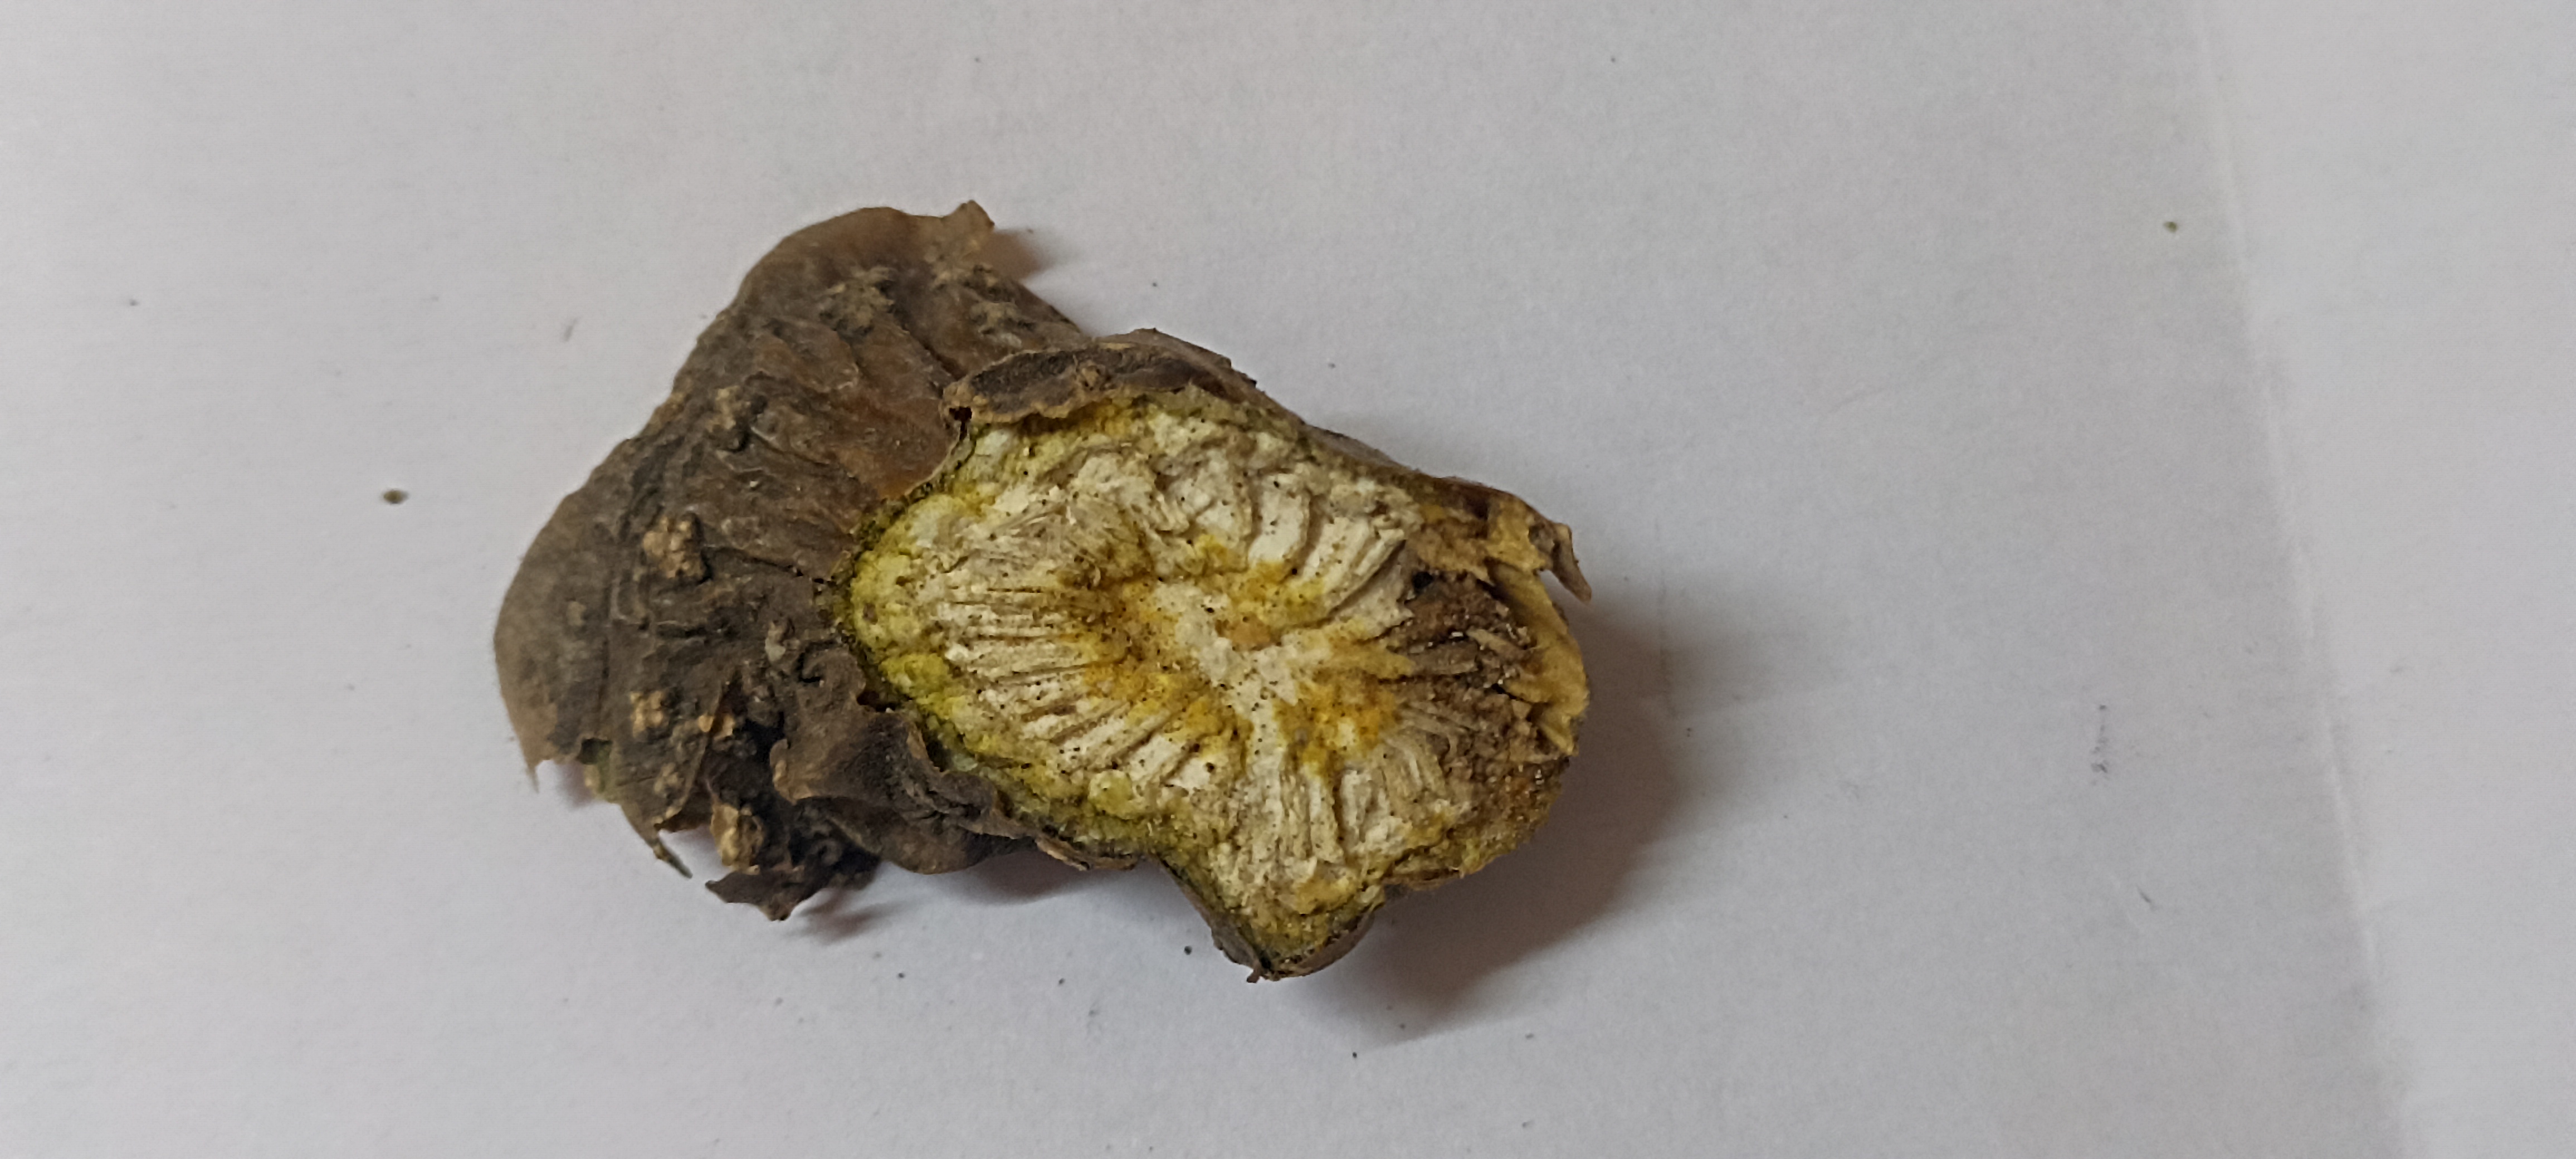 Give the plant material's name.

gulvel
